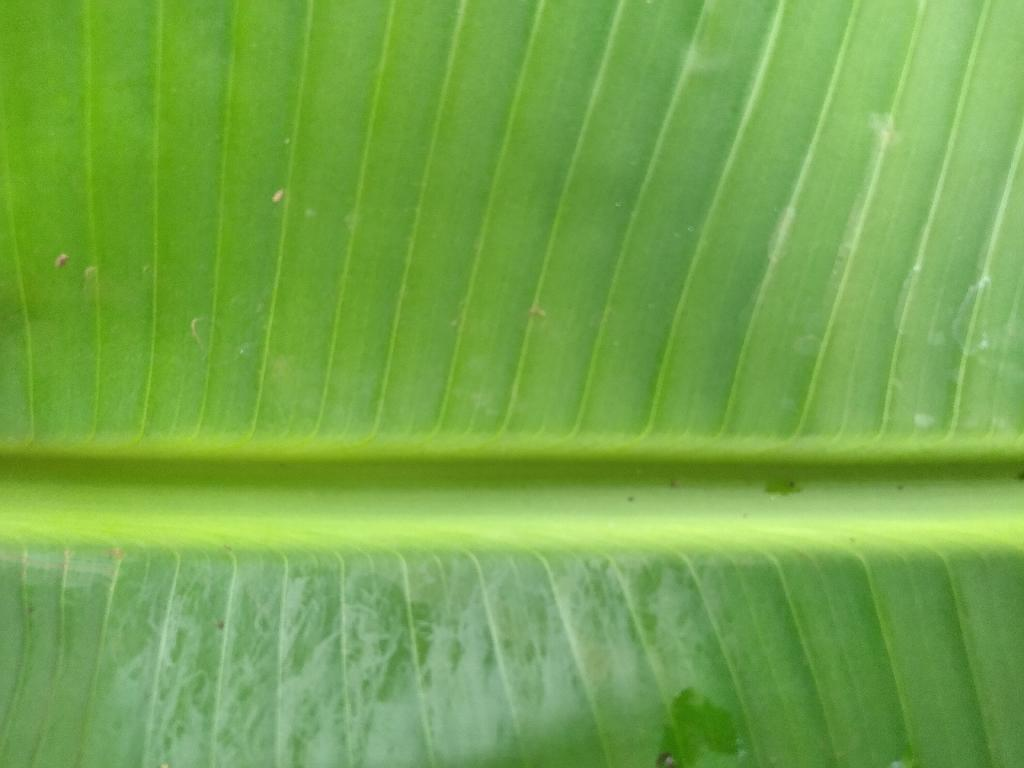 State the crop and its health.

banana, healthy
